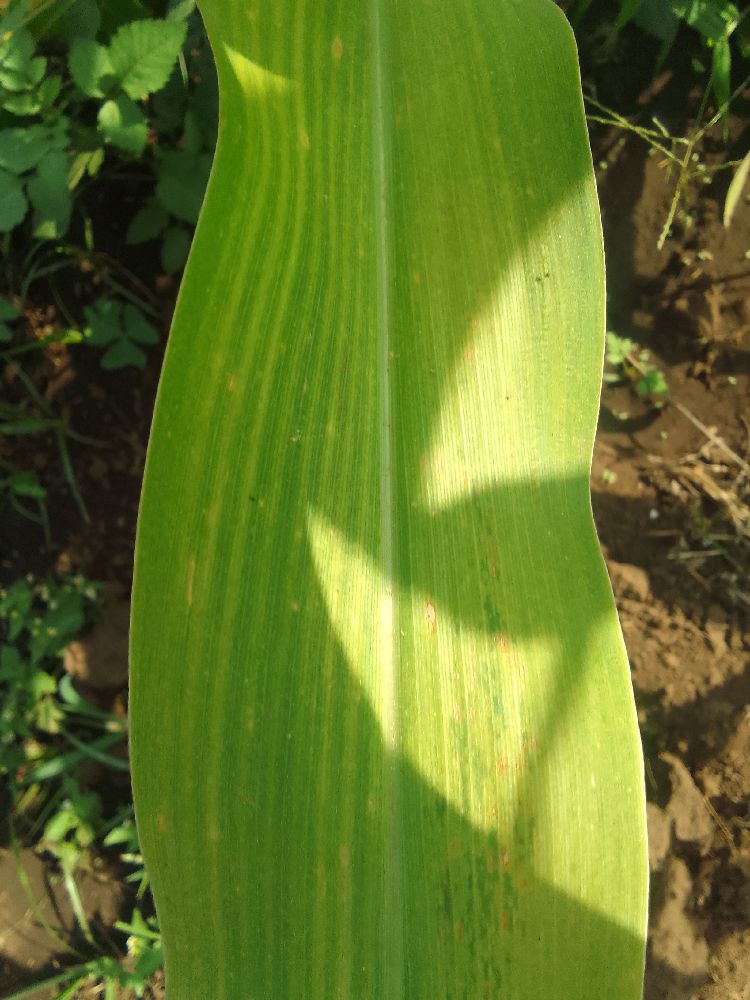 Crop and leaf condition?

maize, maize lethal necrosis
